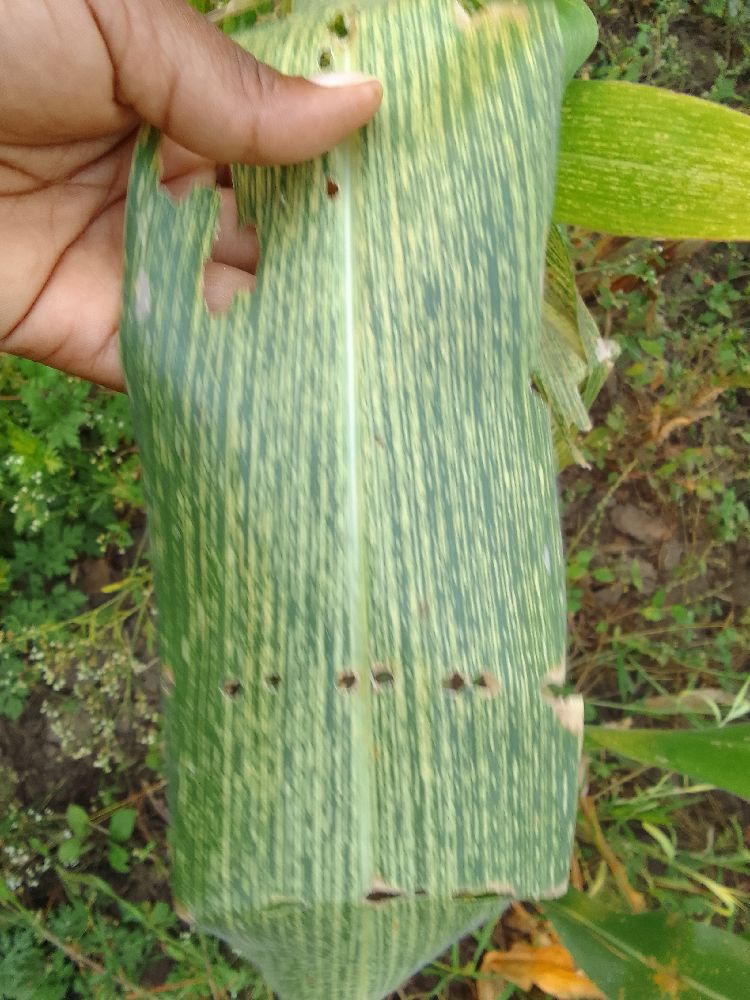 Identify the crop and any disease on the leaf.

maize, maize streak virus
